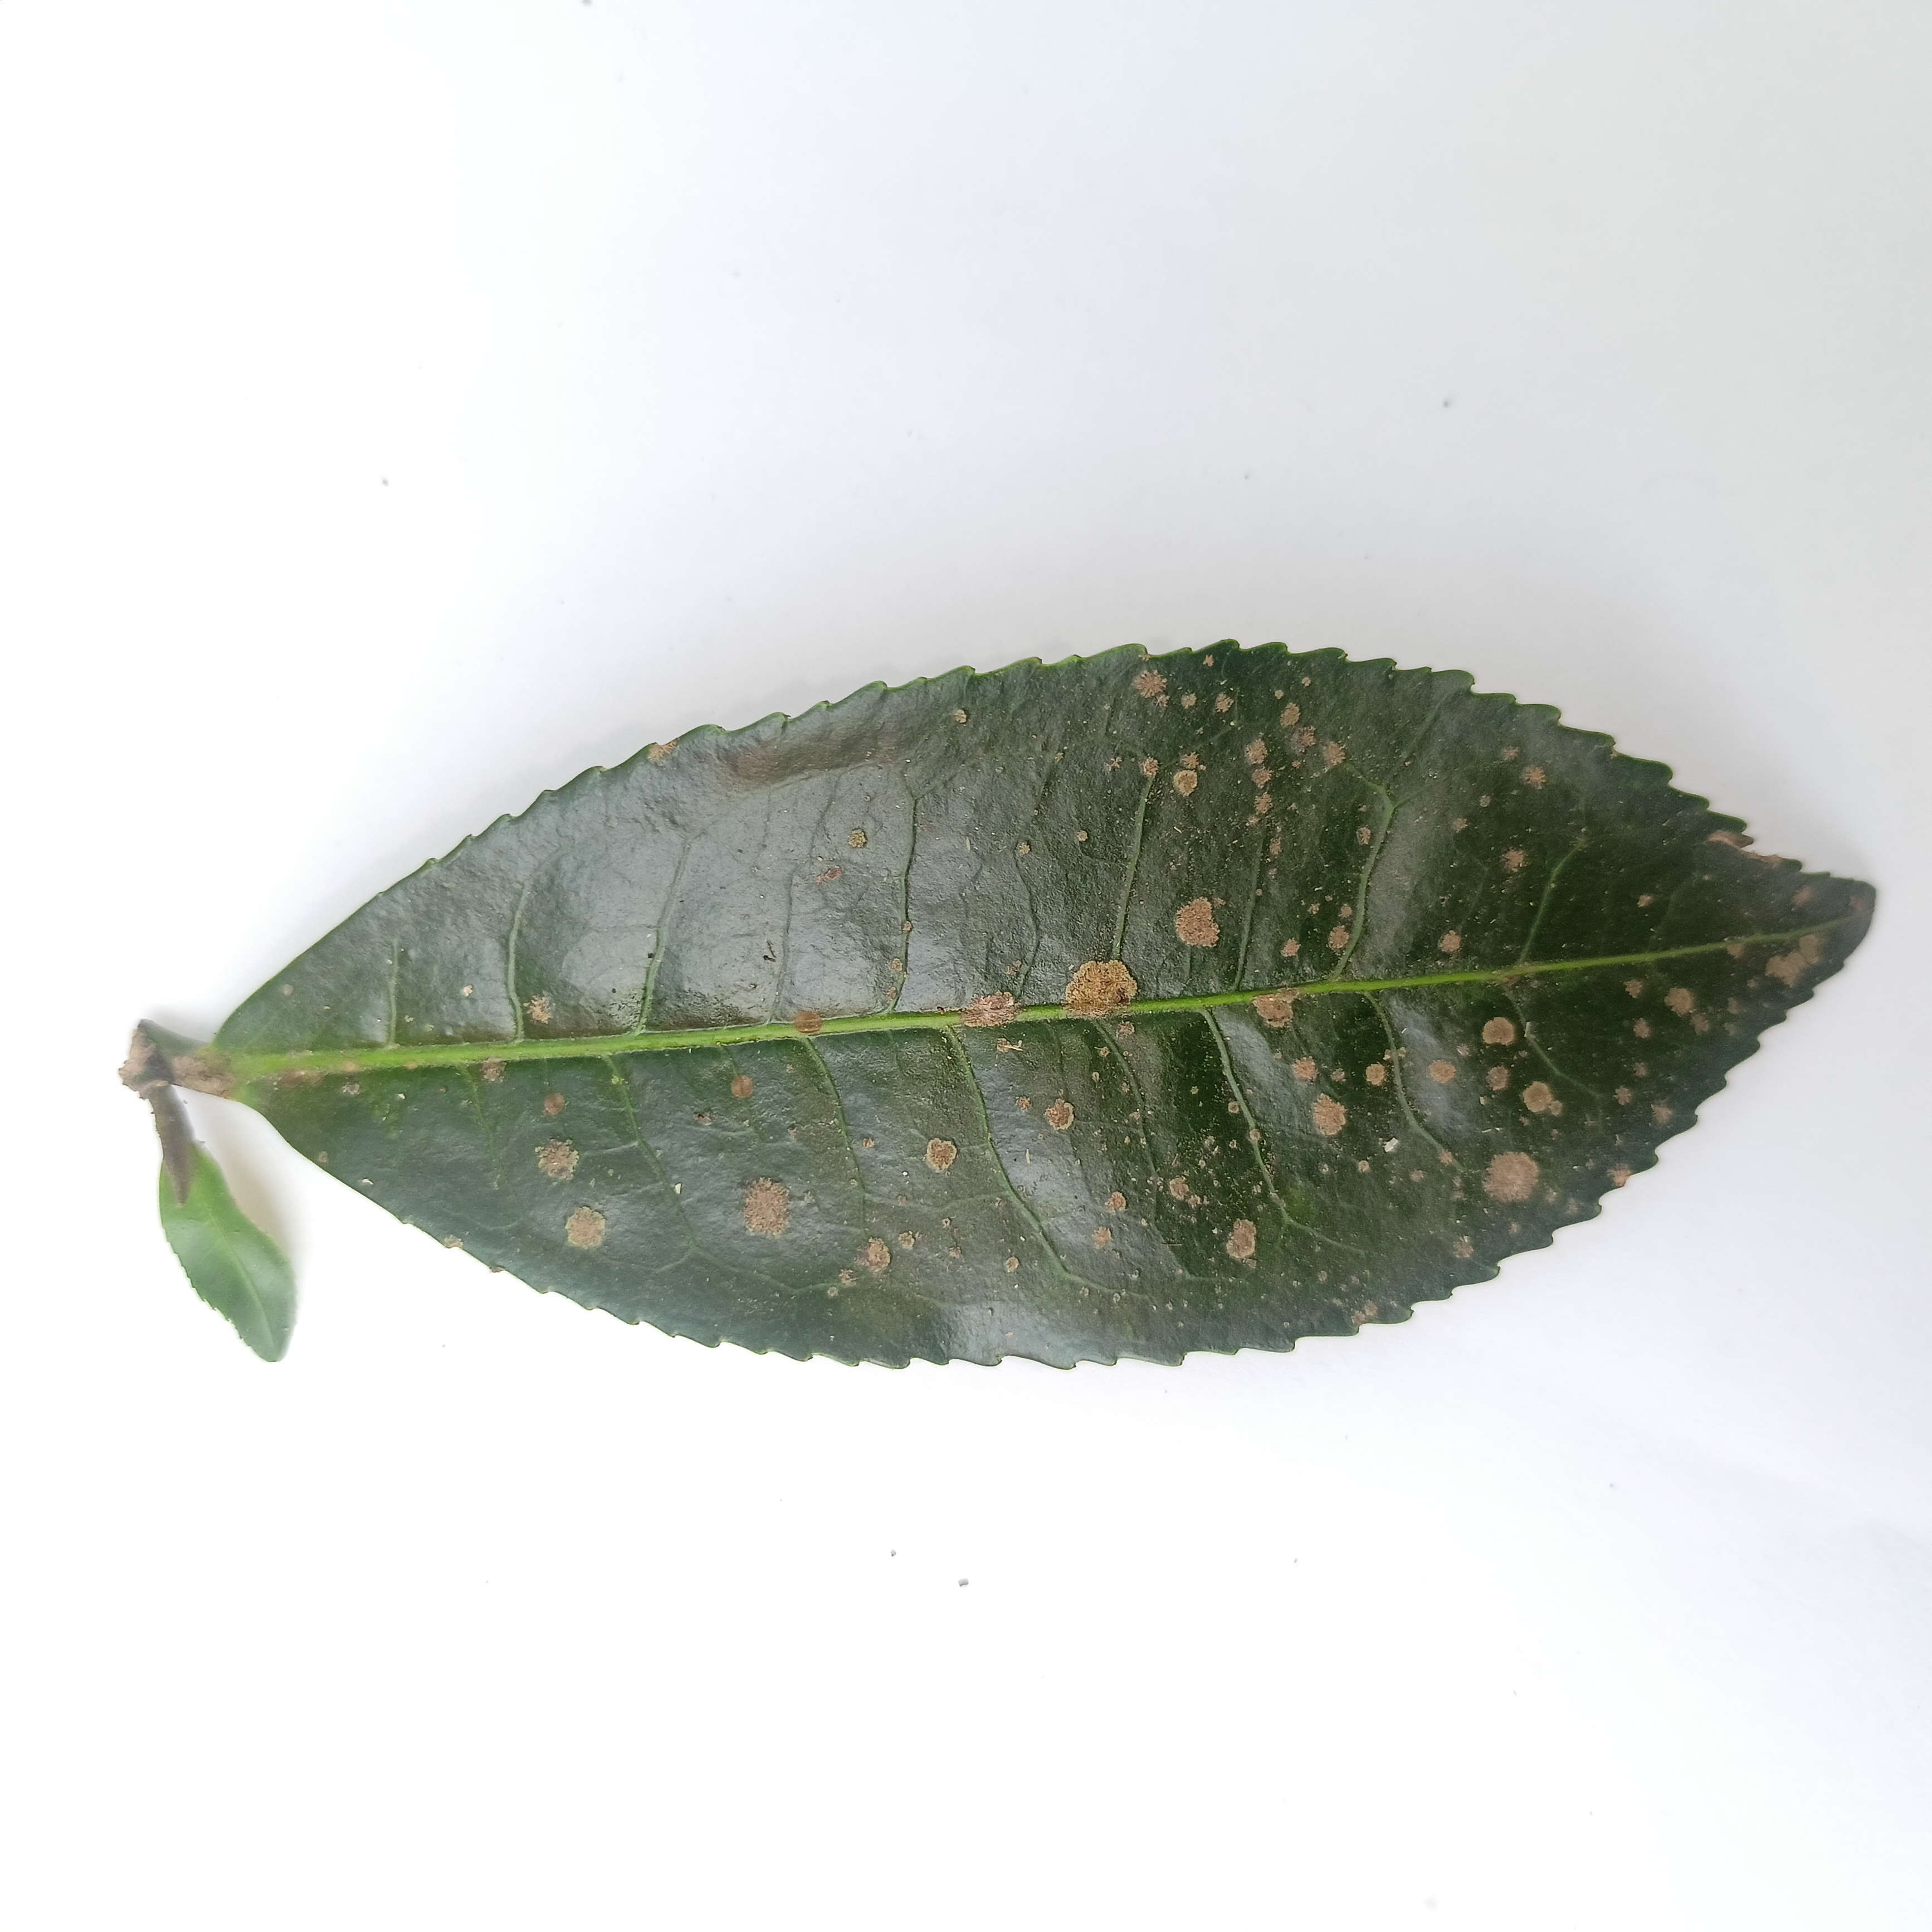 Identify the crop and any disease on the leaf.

tea, algal leaf
